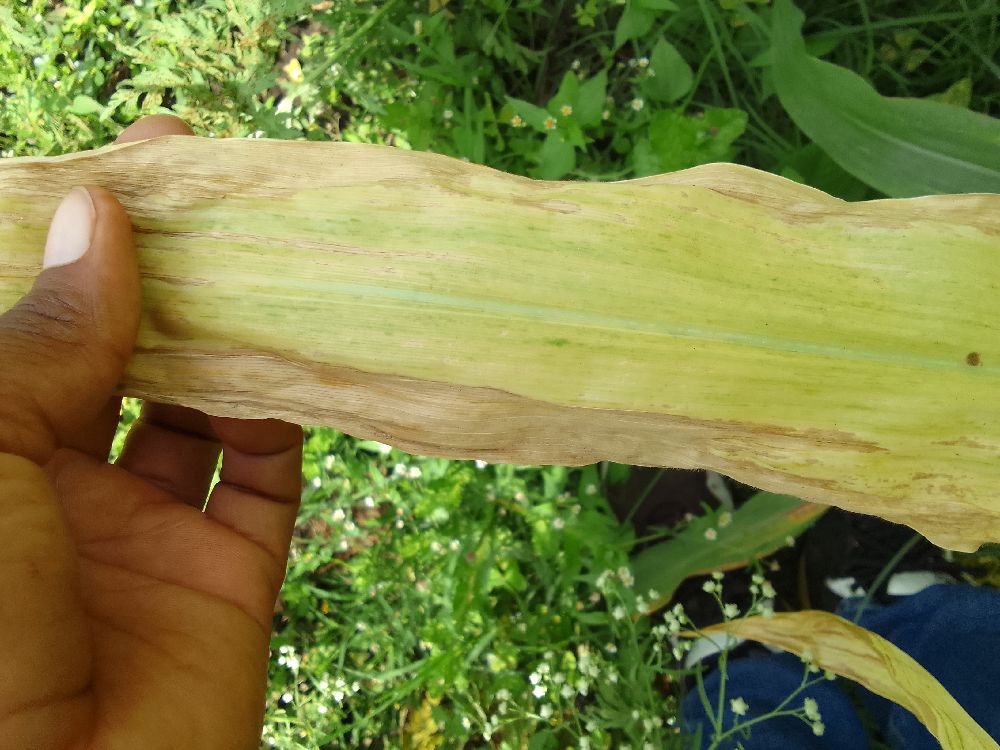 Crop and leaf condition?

maize, maize lethal necrosis
